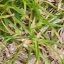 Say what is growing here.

grass
